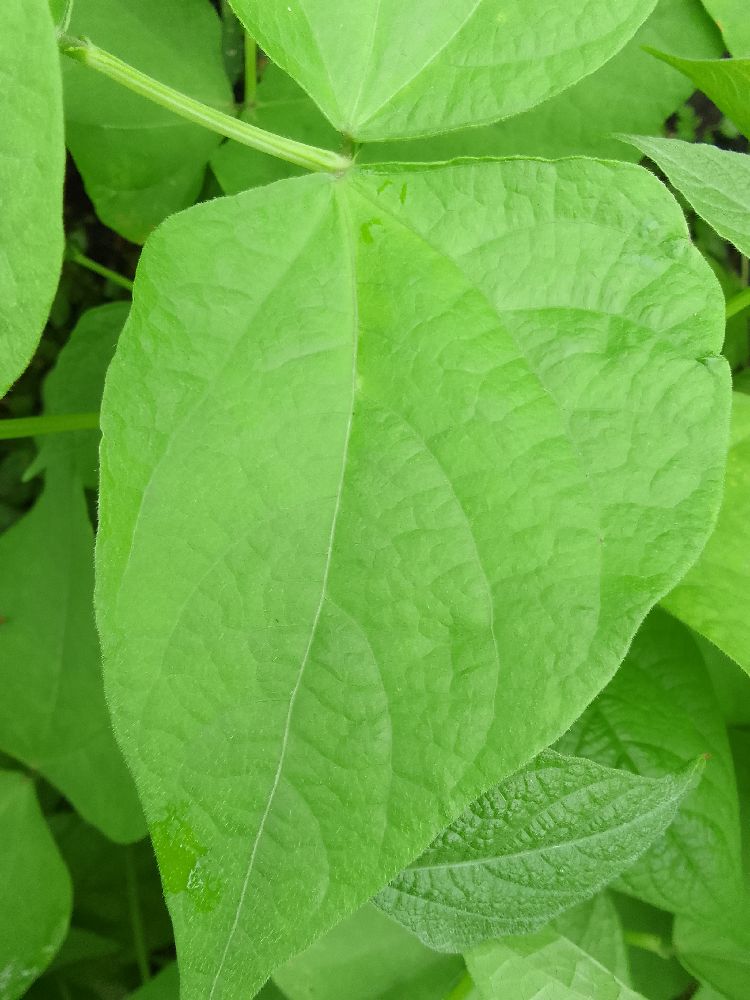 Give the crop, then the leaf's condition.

common bean, healthy
